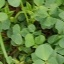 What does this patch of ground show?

unstructured weed
